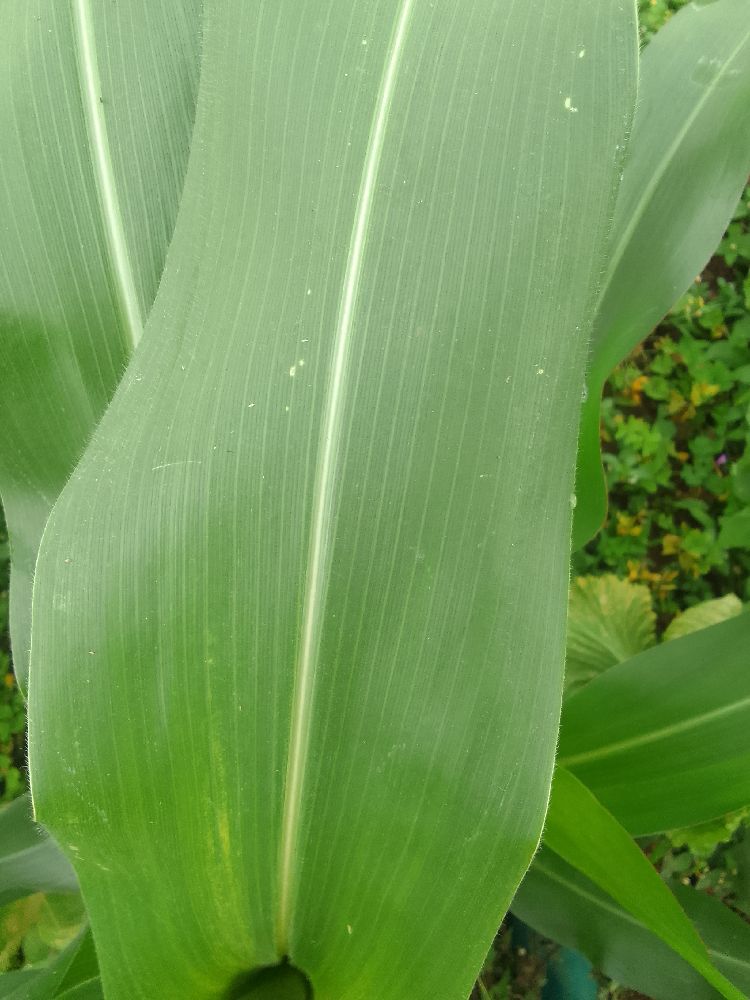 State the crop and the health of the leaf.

maize, healthy
